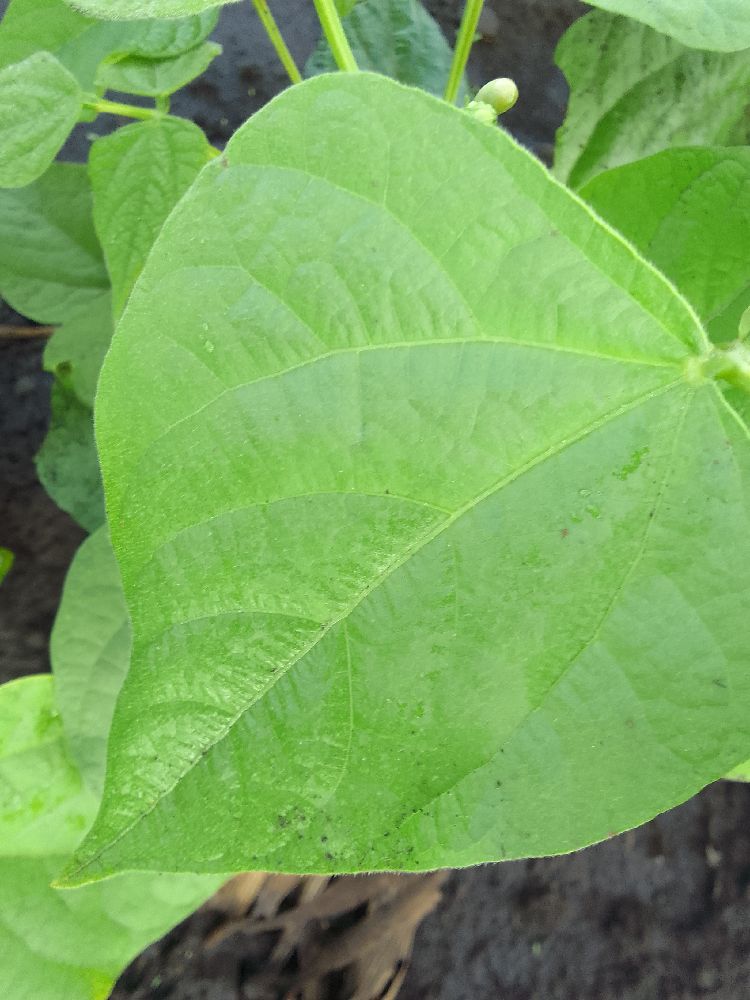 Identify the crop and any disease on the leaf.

common bean, healthy
